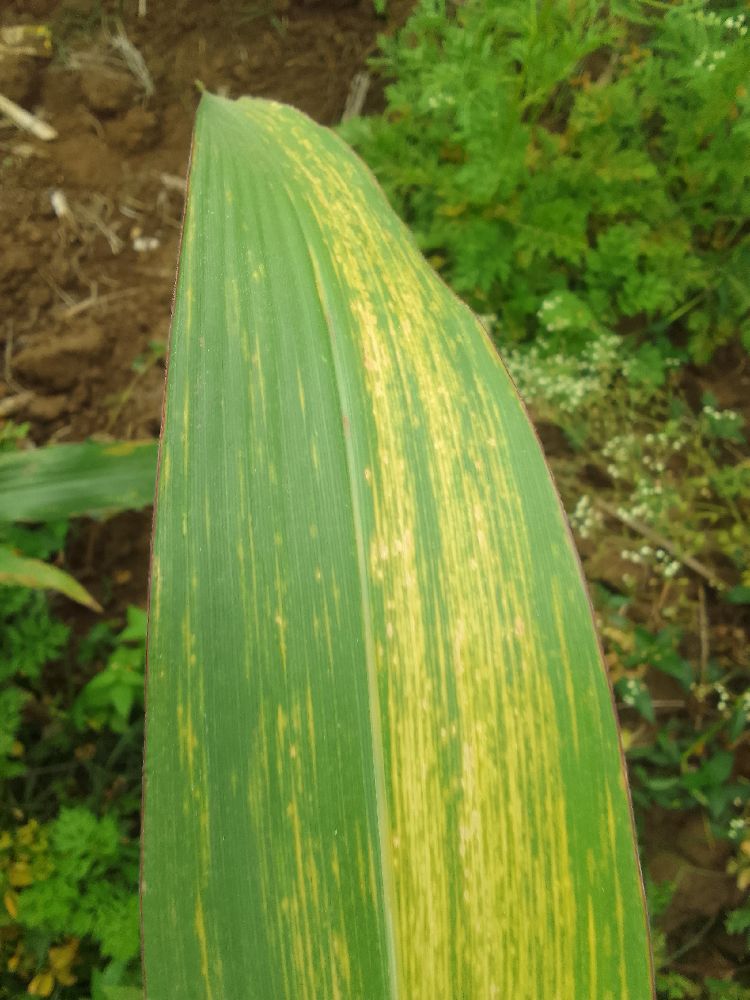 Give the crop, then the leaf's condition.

maize, maize lethal necrosis
